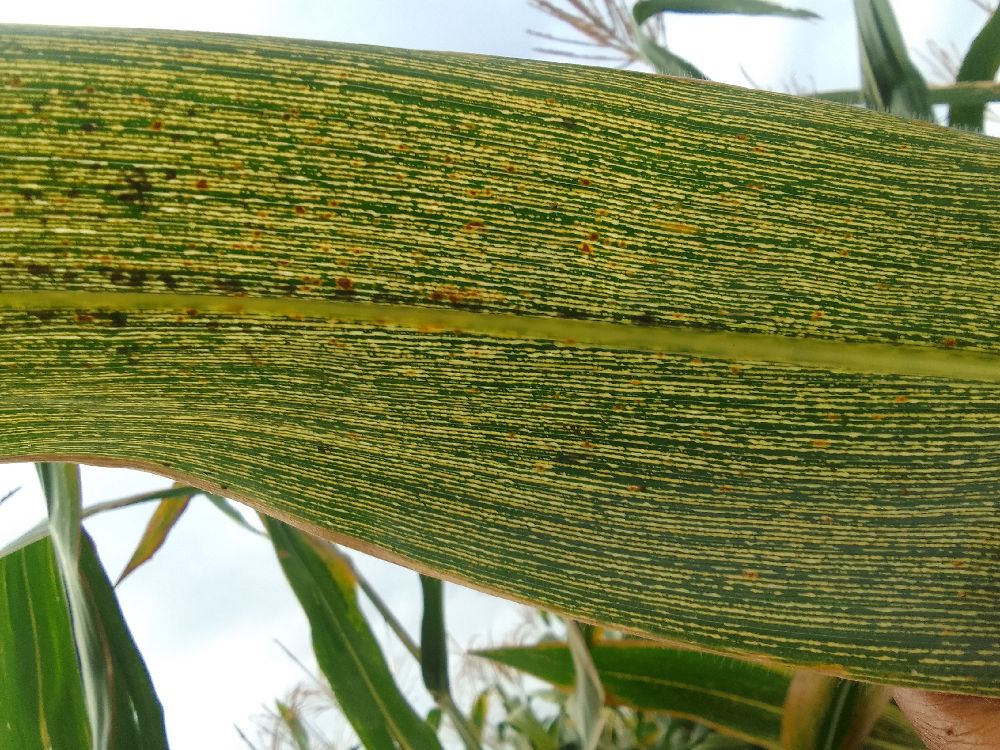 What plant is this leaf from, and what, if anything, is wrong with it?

maize, maize streak virus
